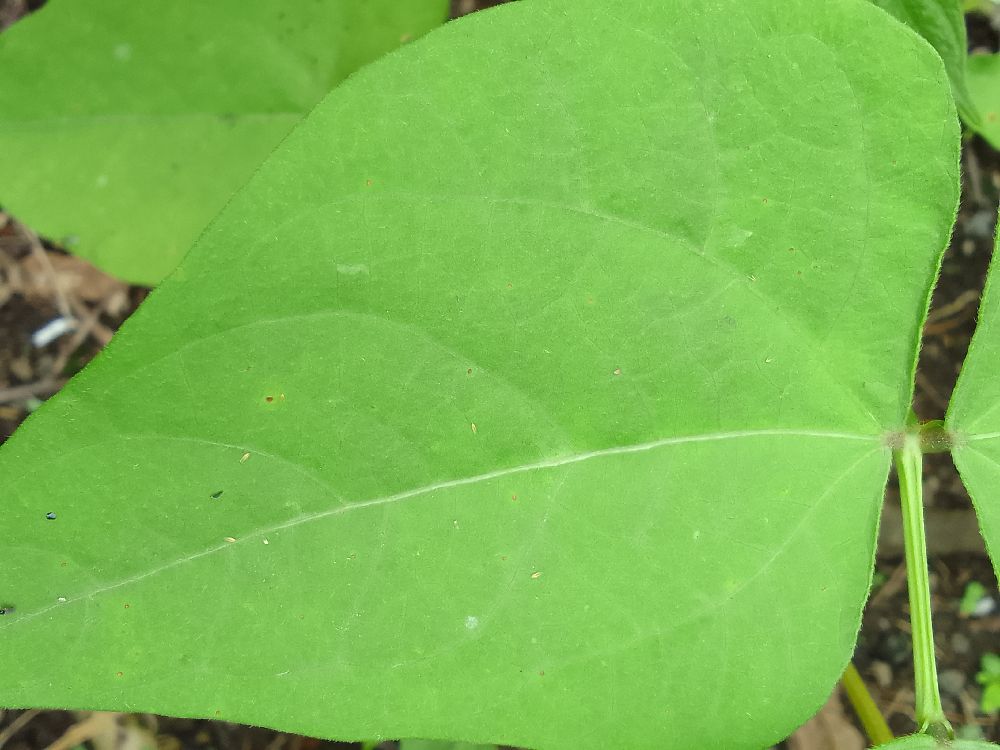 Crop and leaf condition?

common bean, healthy
